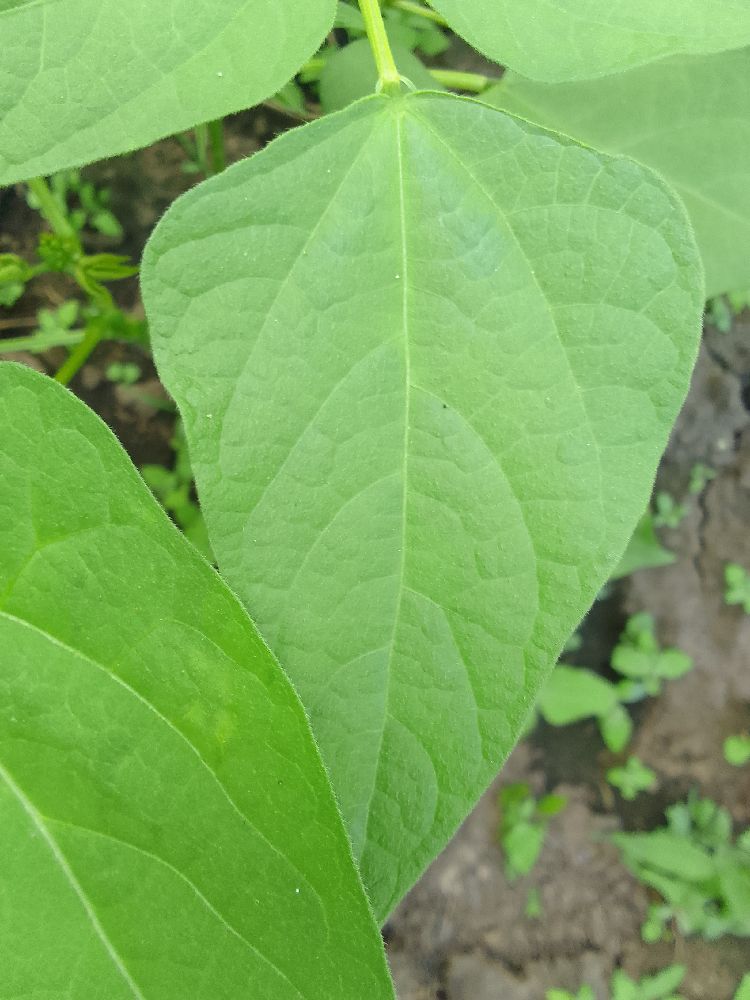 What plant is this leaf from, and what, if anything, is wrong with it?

common bean, healthy
